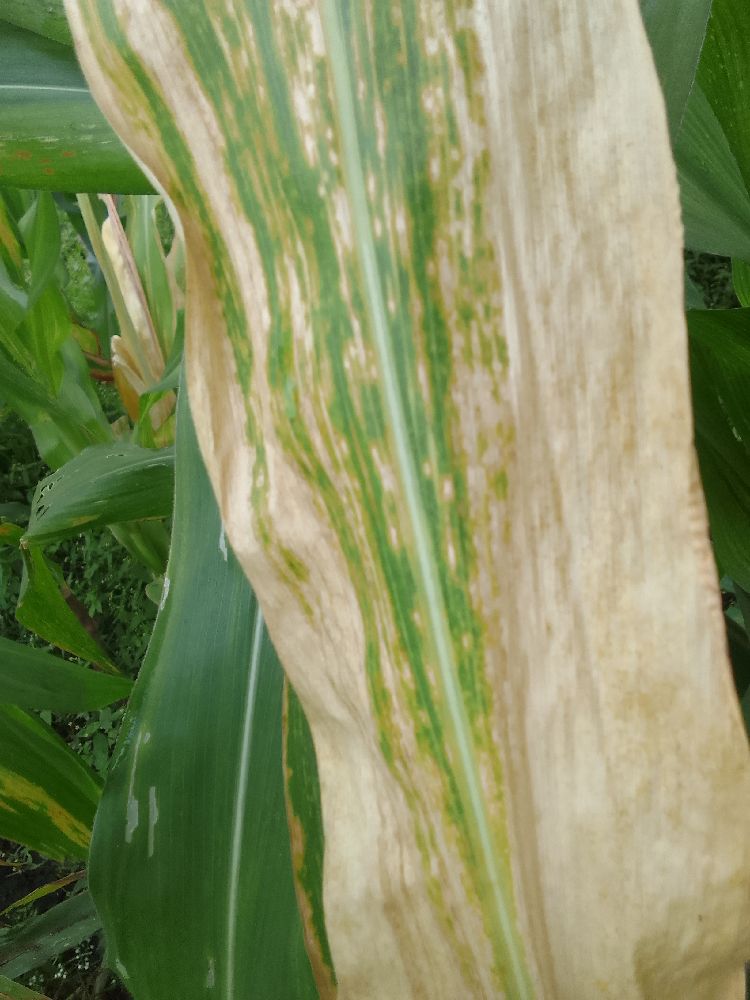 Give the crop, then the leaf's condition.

maize, maize lethal necrosis
